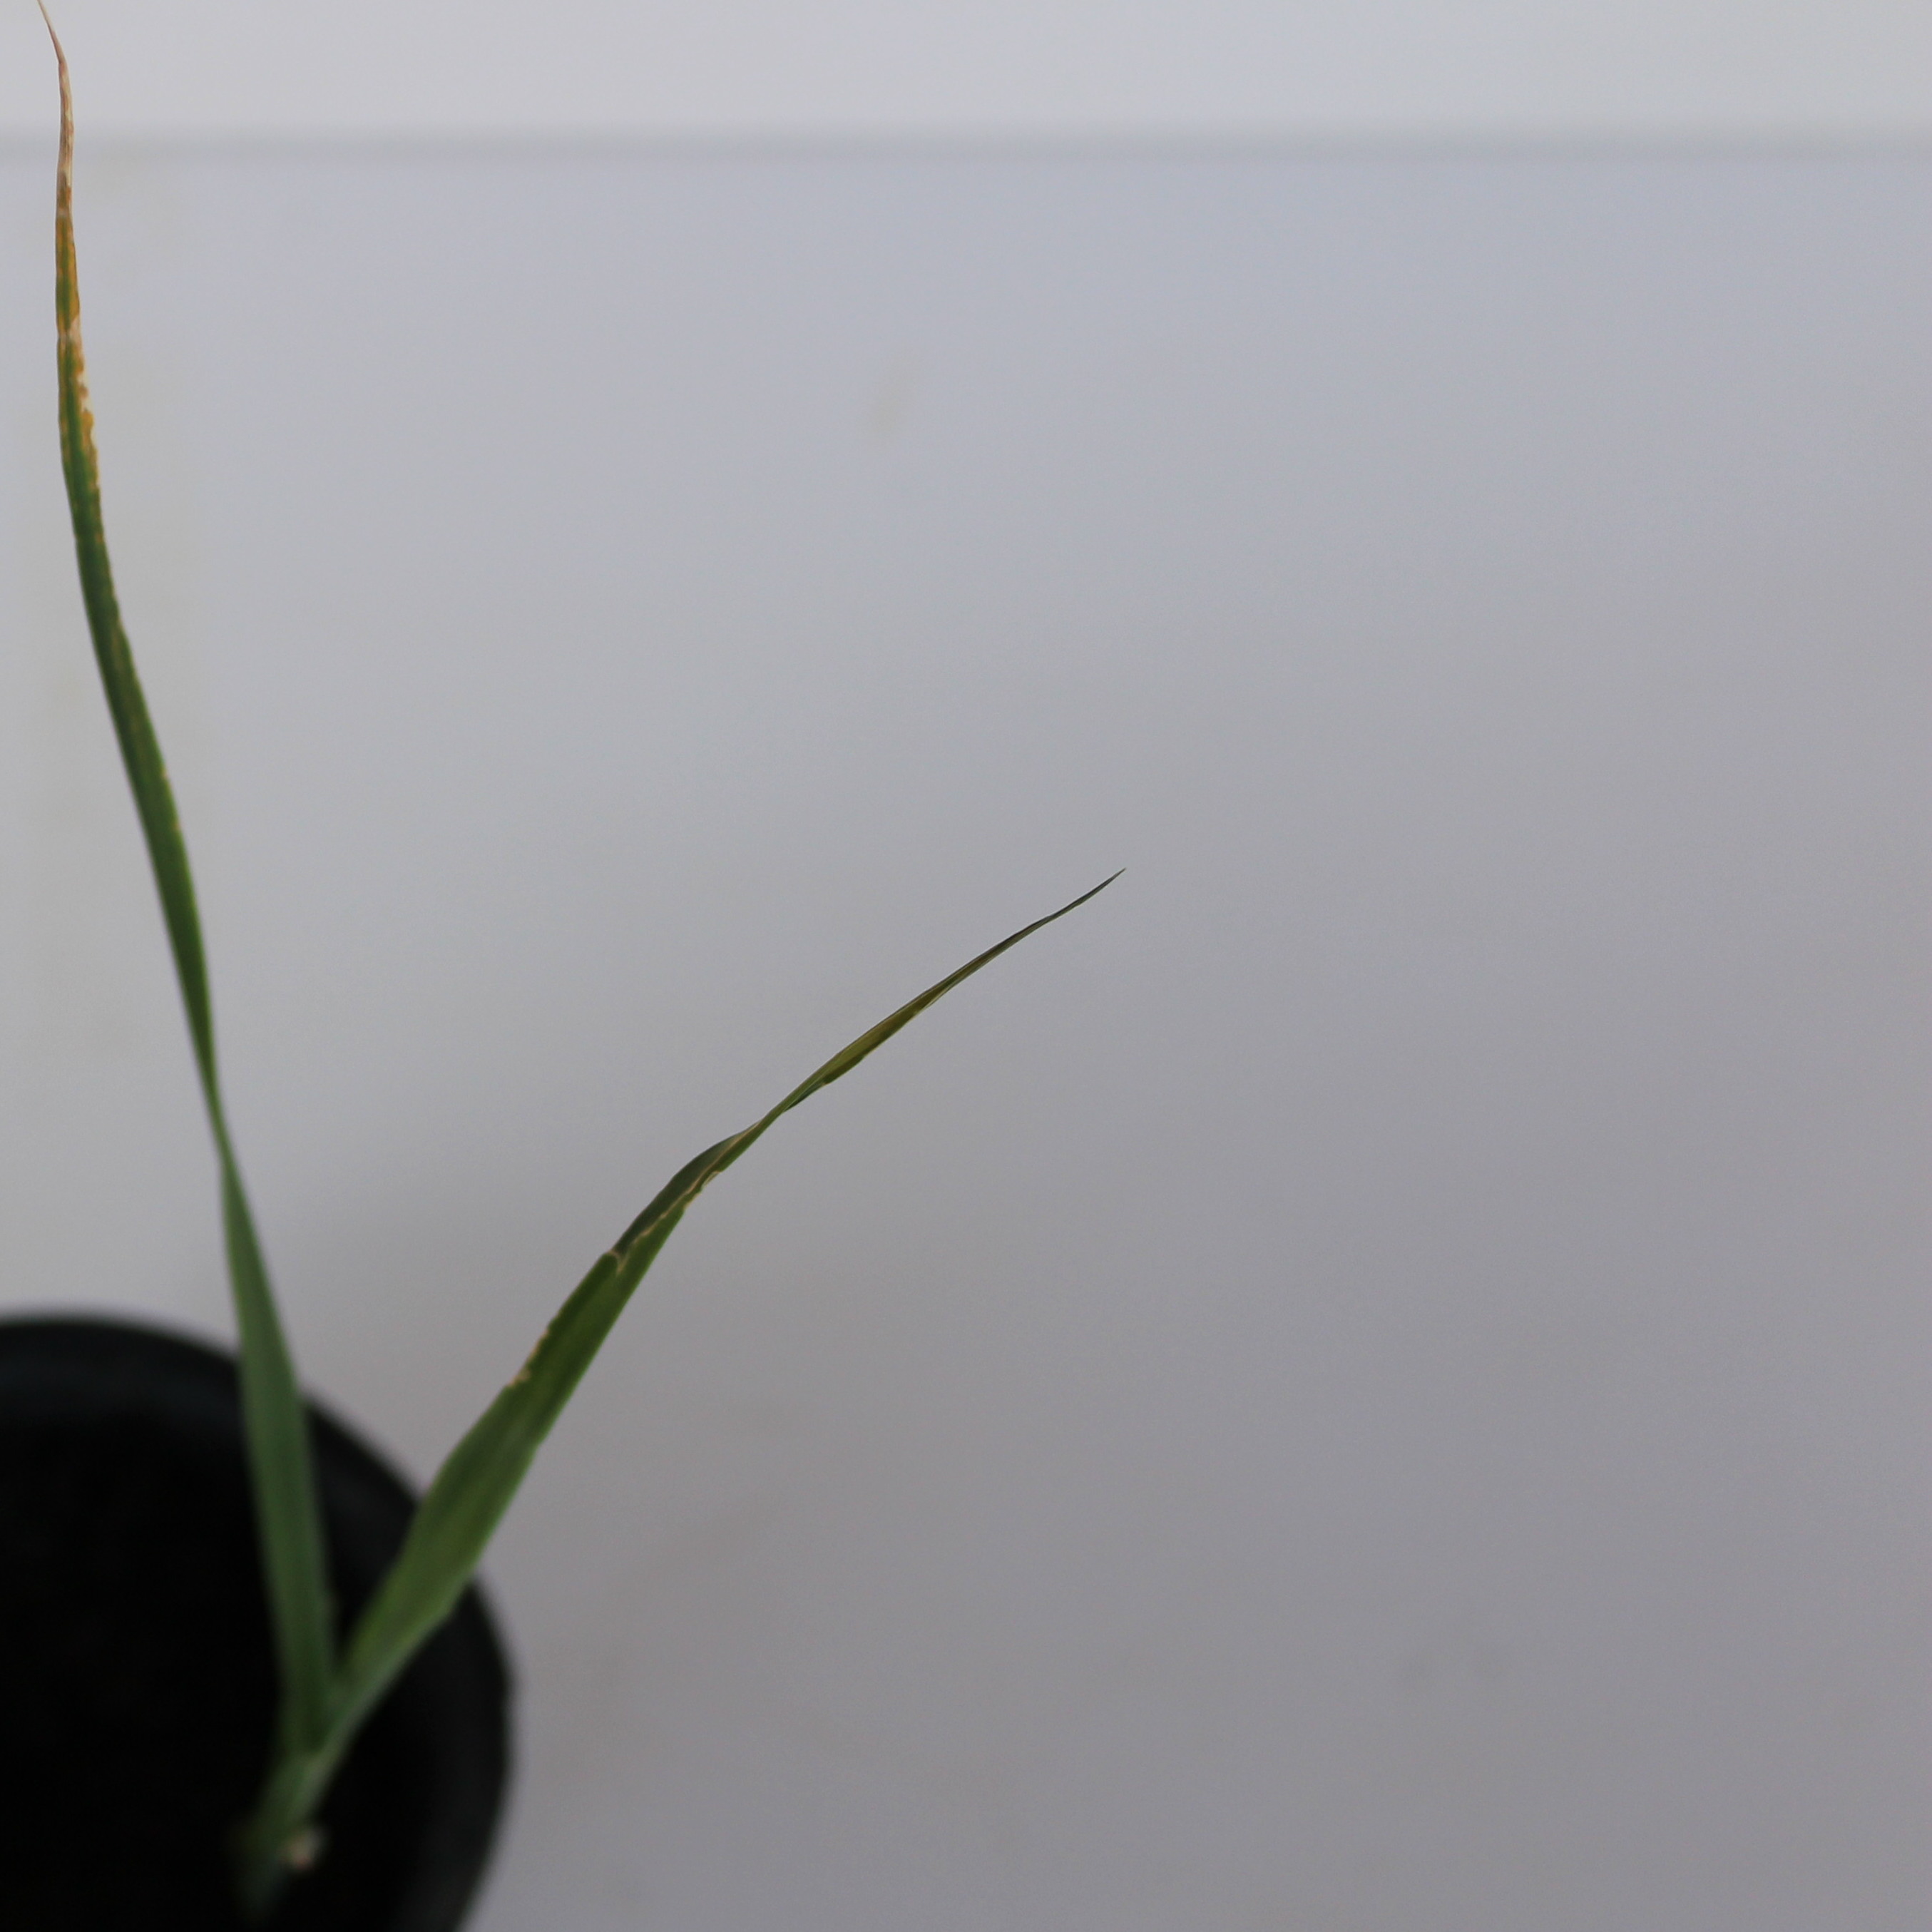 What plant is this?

Avena sterilis
